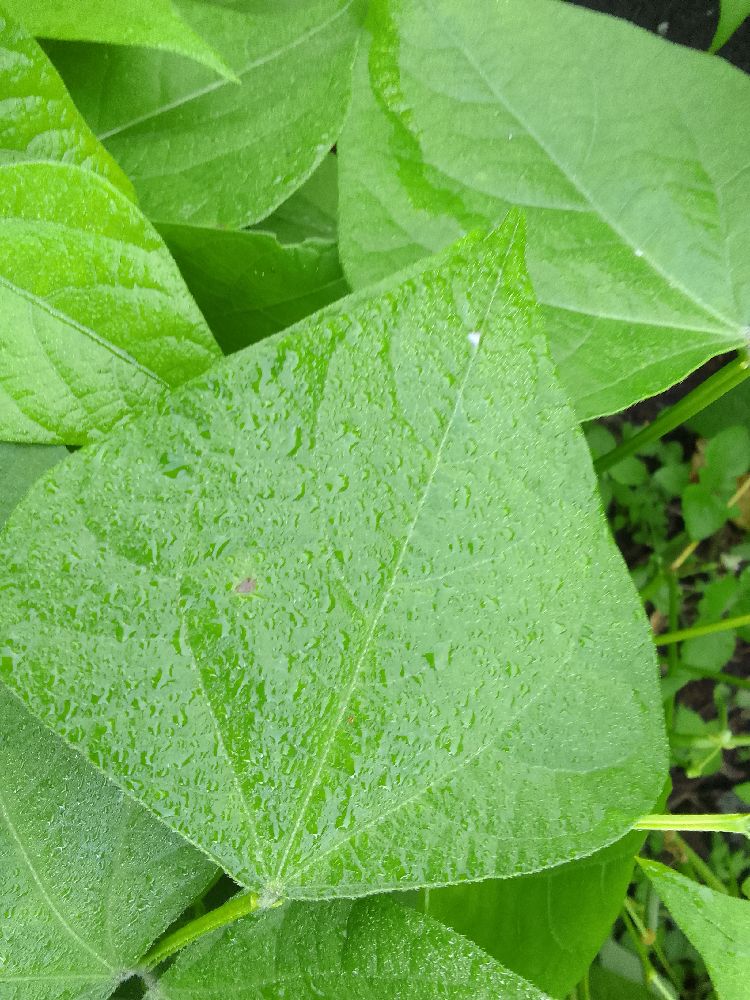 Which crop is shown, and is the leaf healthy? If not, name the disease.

common bean, healthy
